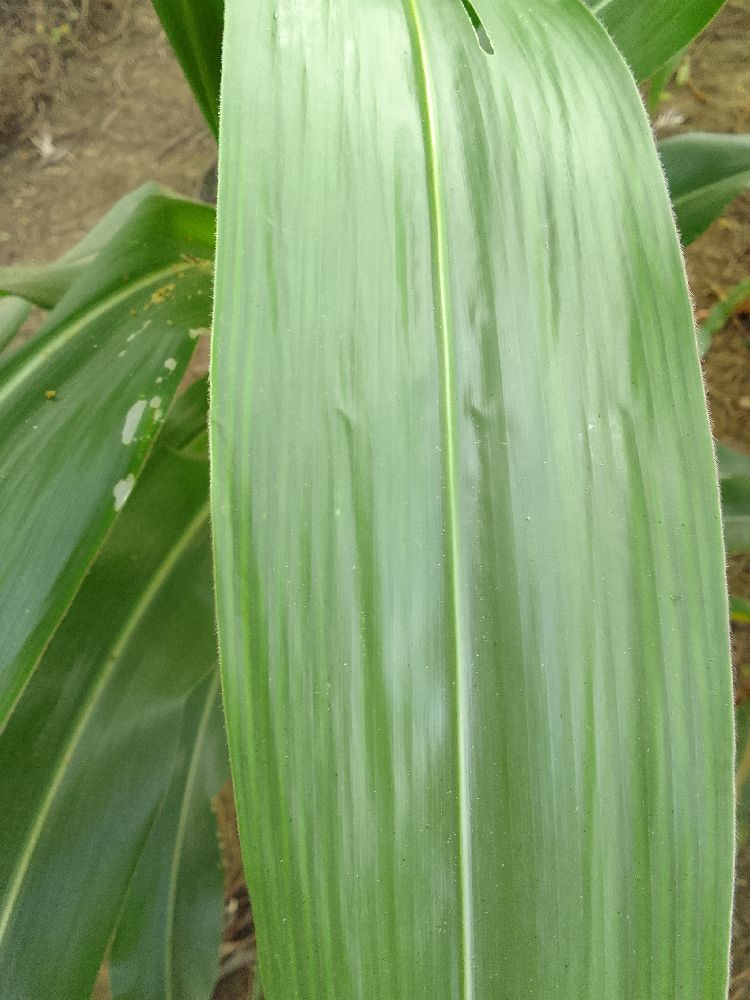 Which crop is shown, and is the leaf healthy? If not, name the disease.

maize, healthy
